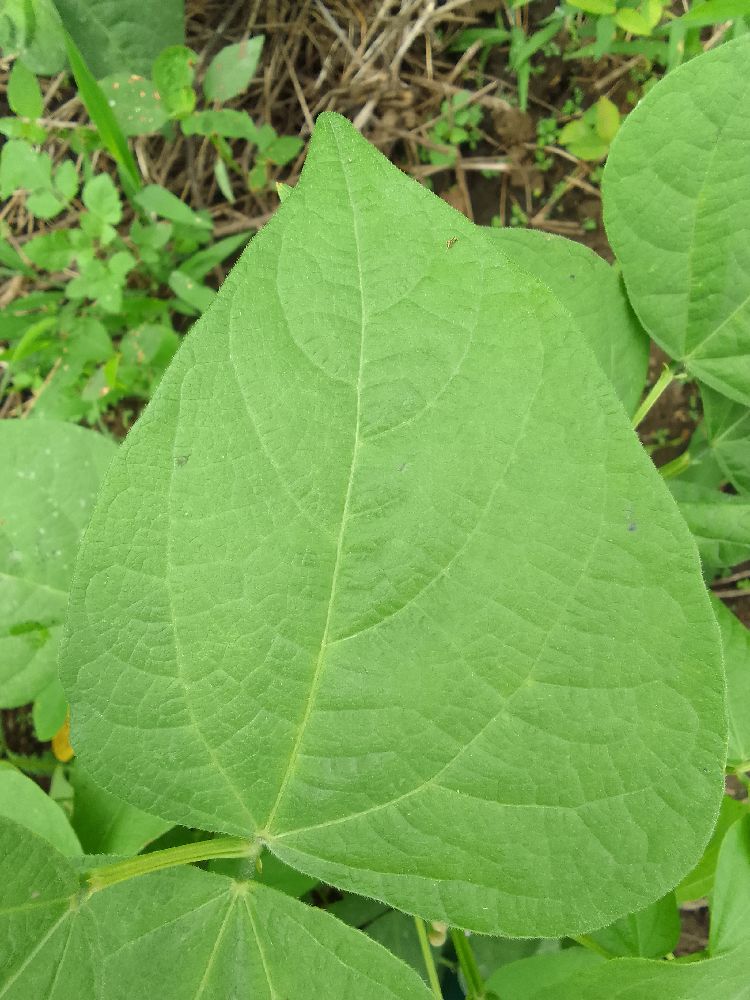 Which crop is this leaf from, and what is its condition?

common bean, healthy
